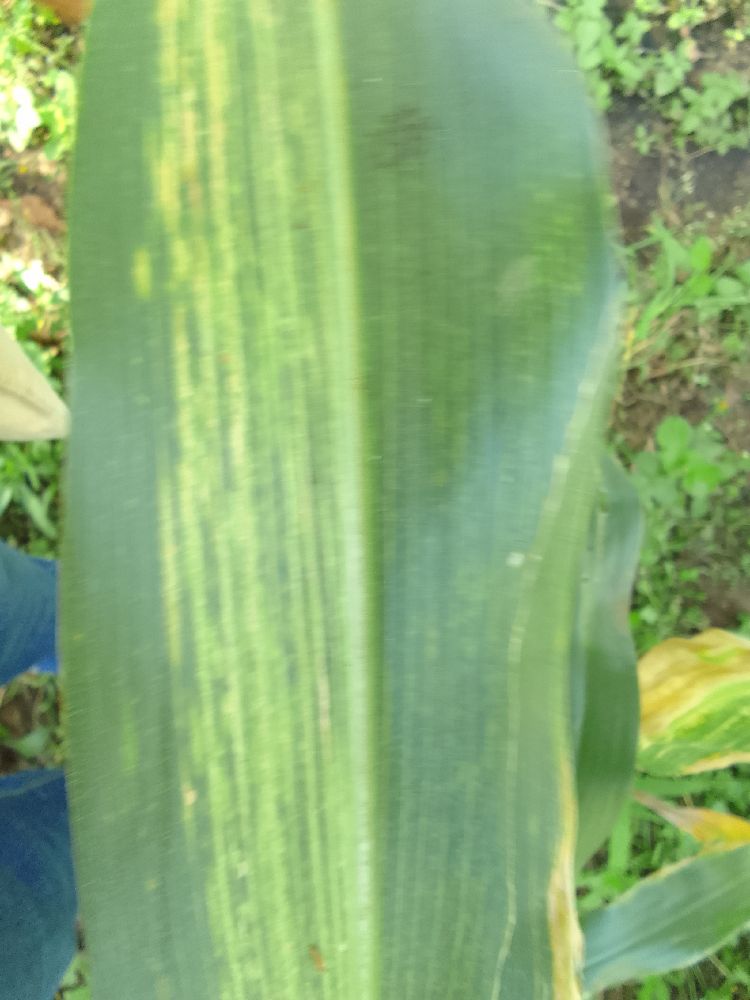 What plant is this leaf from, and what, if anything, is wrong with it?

maize, maize lethal necrosis
